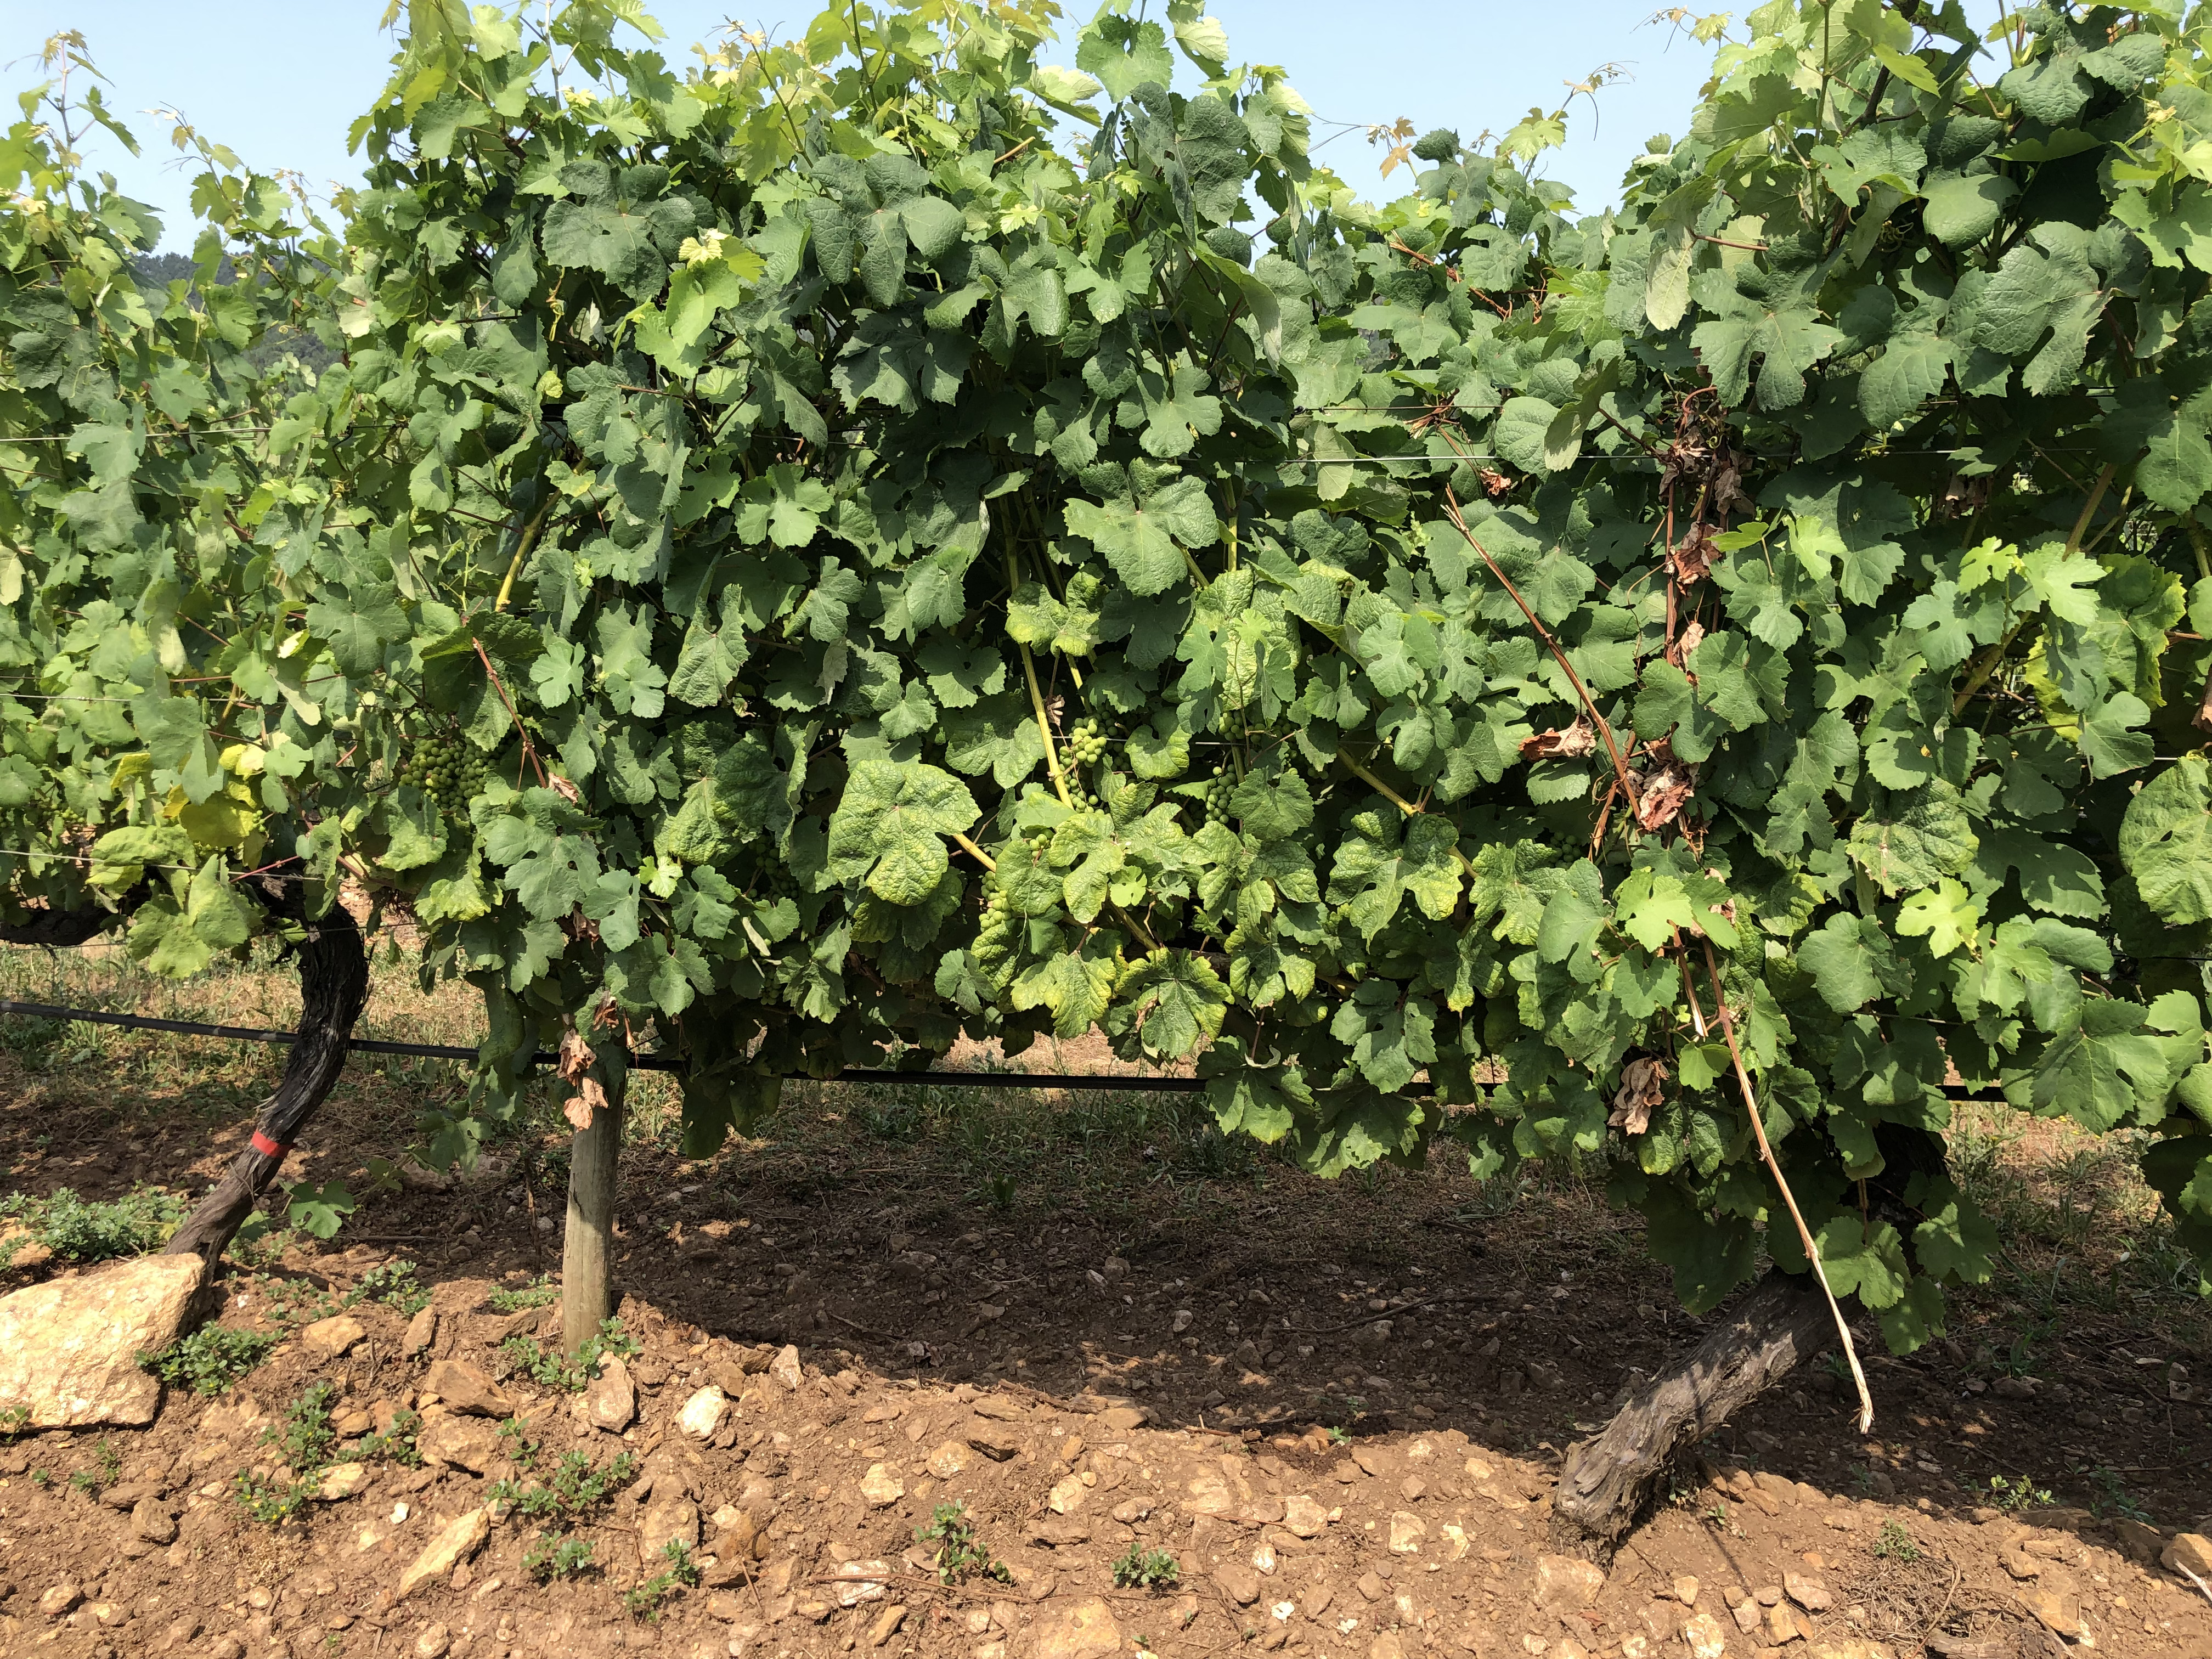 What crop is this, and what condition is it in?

grapevine, not affected by esca disease
